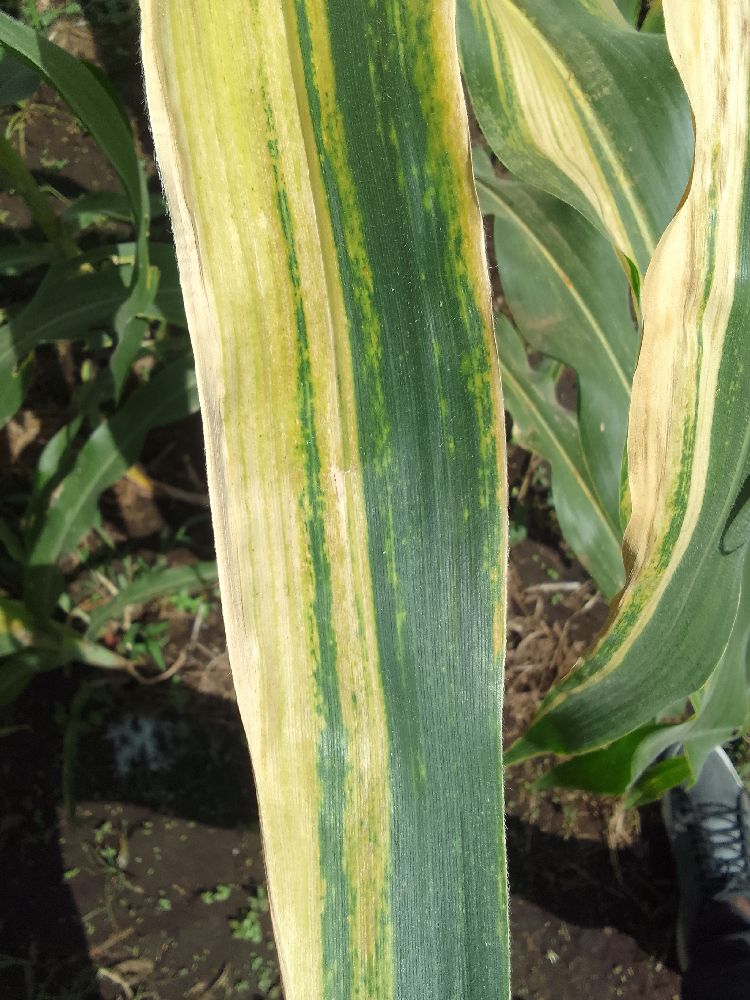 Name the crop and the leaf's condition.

maize, maize lethal necrosis
